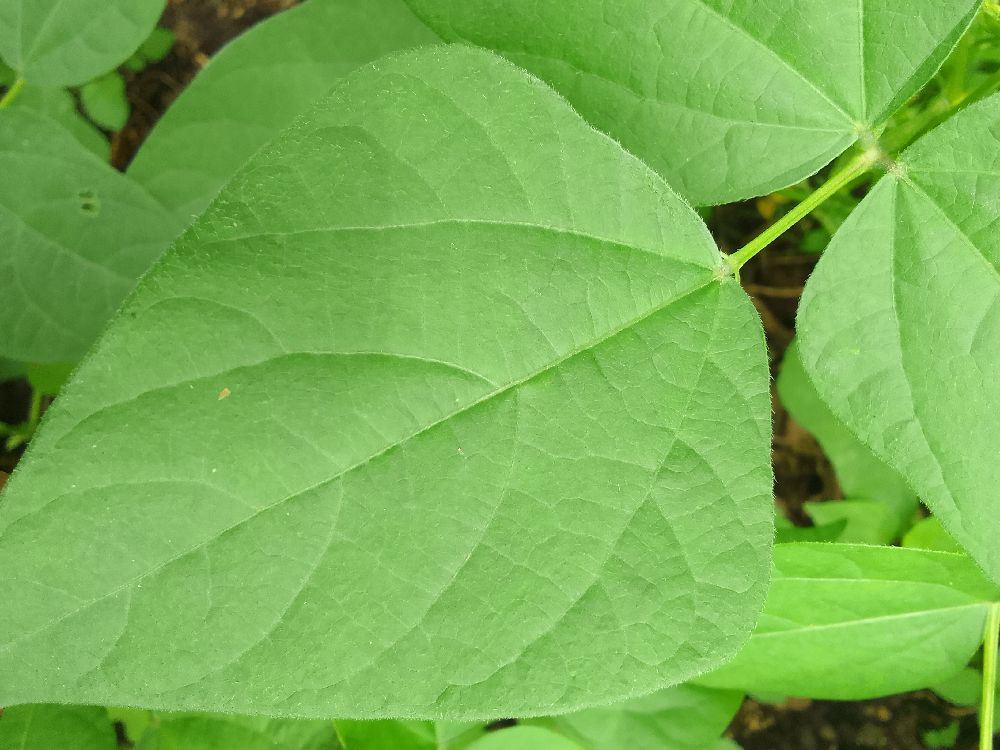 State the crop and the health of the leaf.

common bean, healthy
